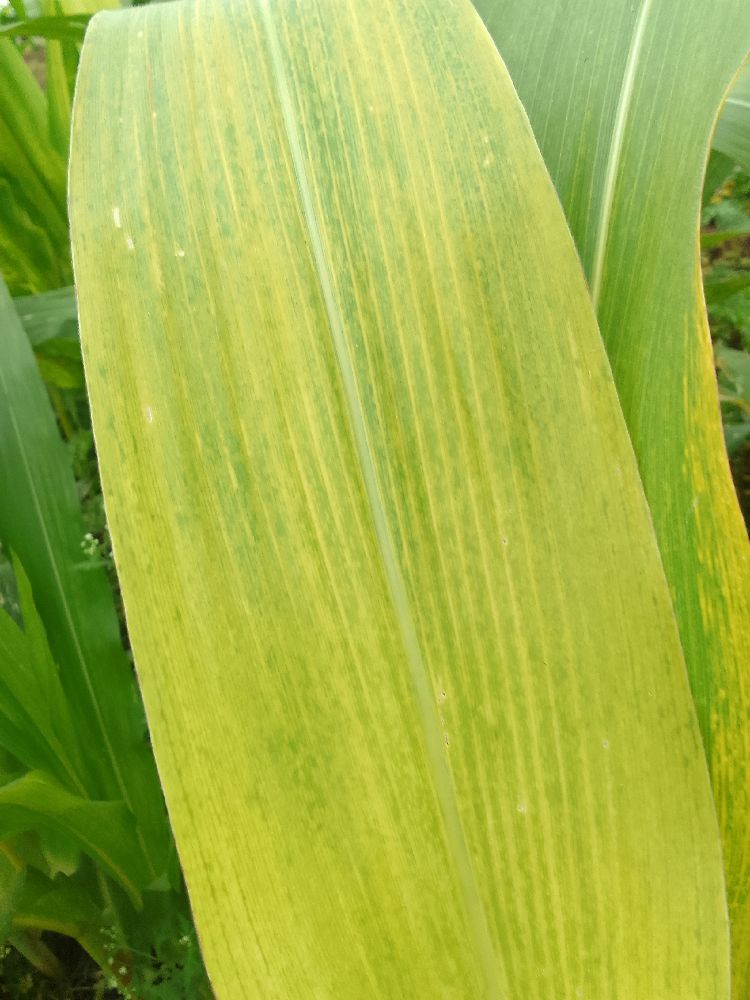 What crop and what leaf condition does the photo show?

maize, maize lethal necrosis
